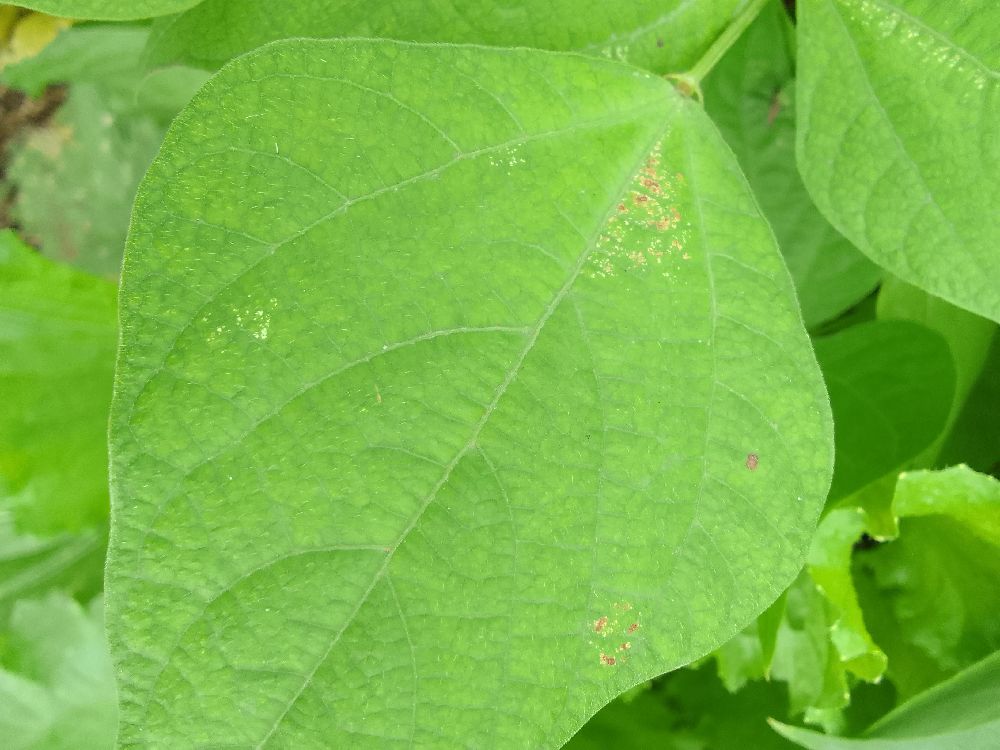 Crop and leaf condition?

common bean, healthy
